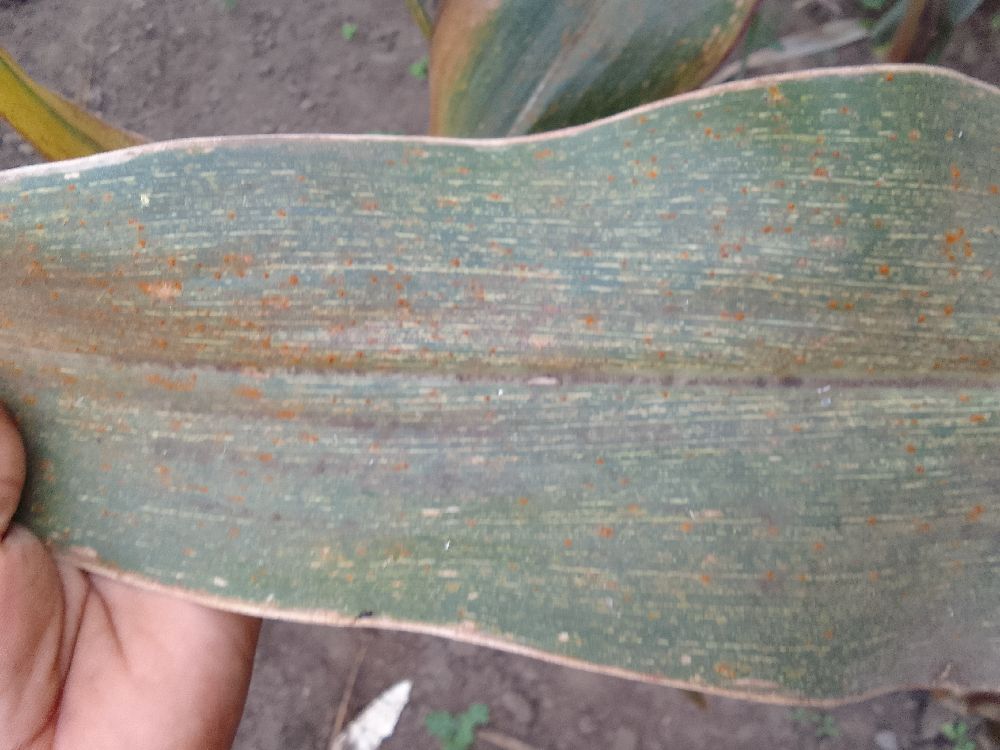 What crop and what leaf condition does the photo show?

maize, maize streak virus
